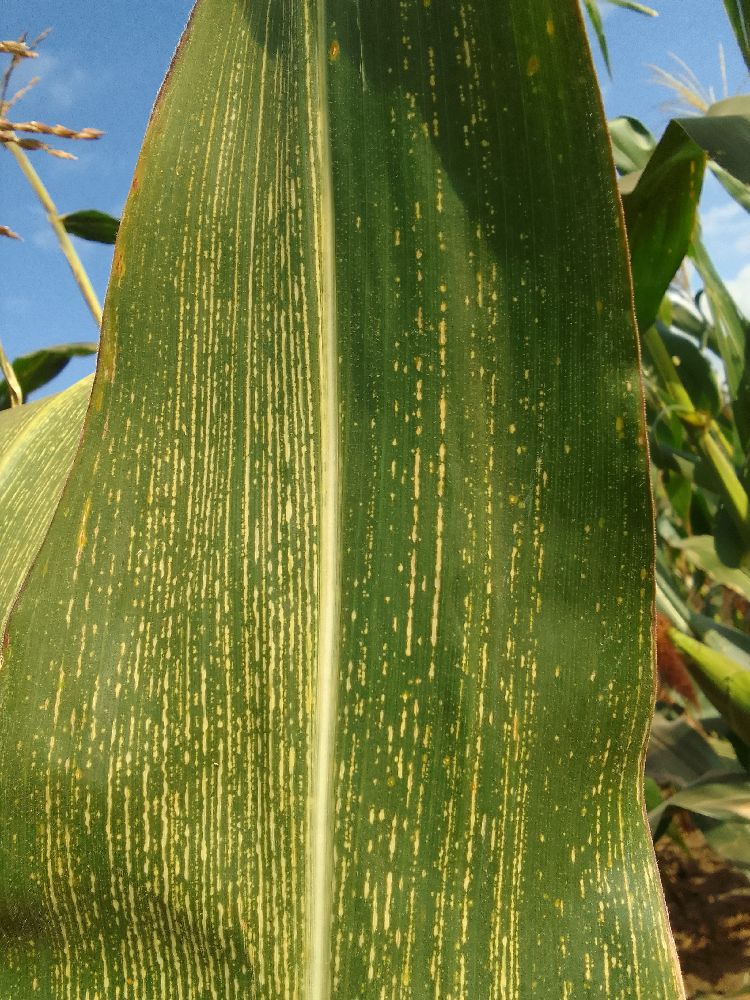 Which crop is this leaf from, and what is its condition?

maize, maize streak virus
